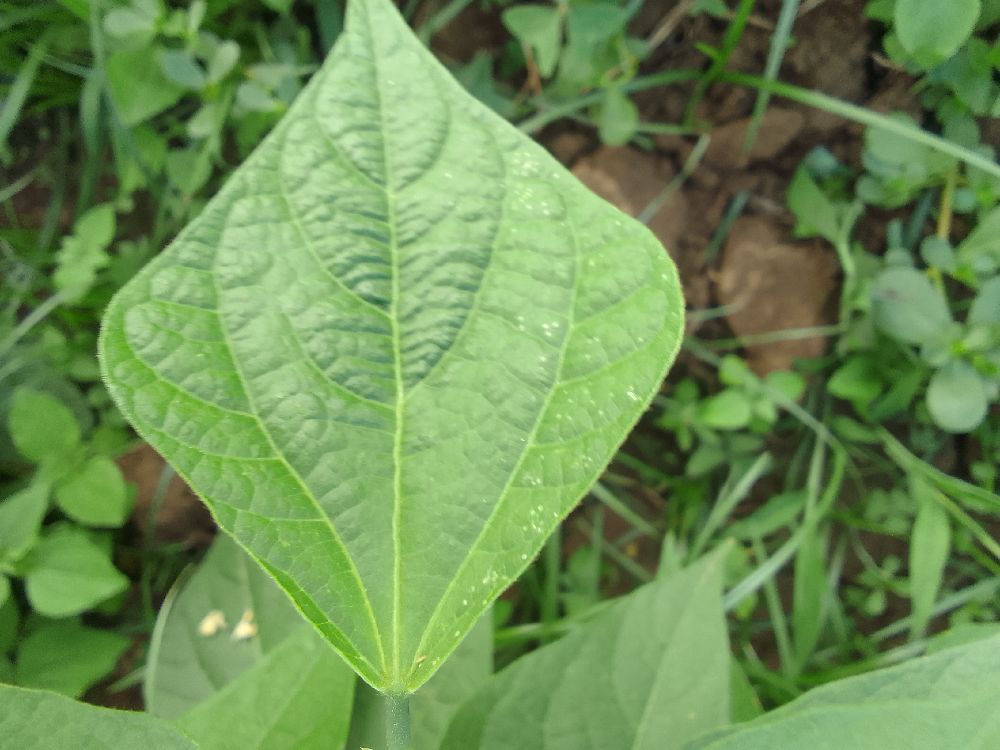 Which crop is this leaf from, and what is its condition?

common bean, healthy
